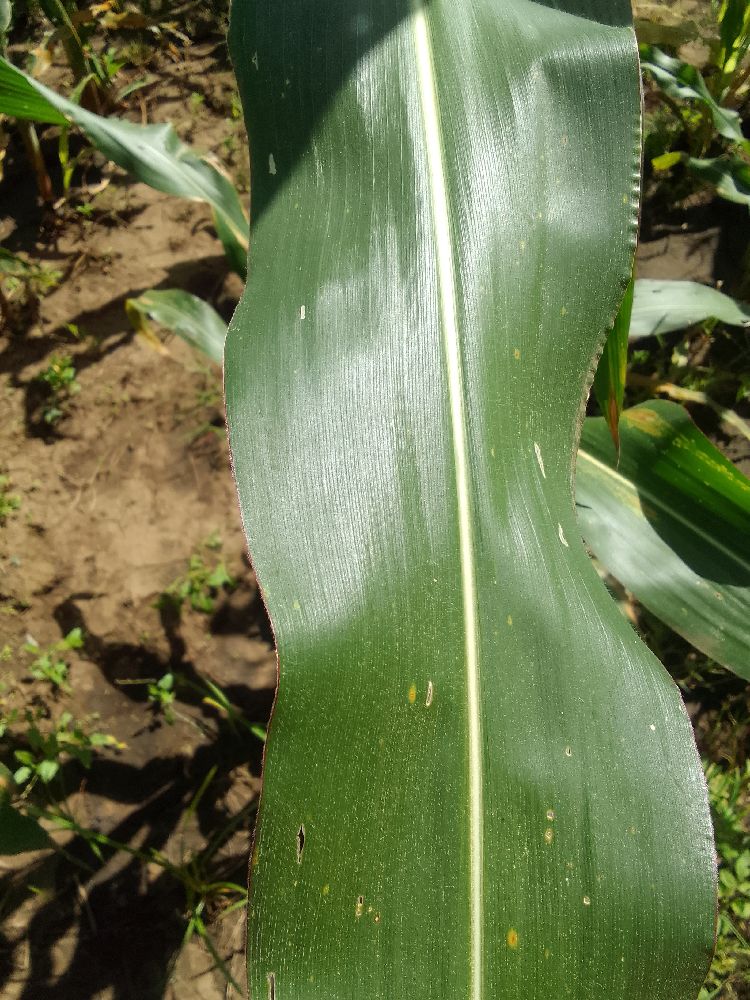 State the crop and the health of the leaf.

maize, healthy
